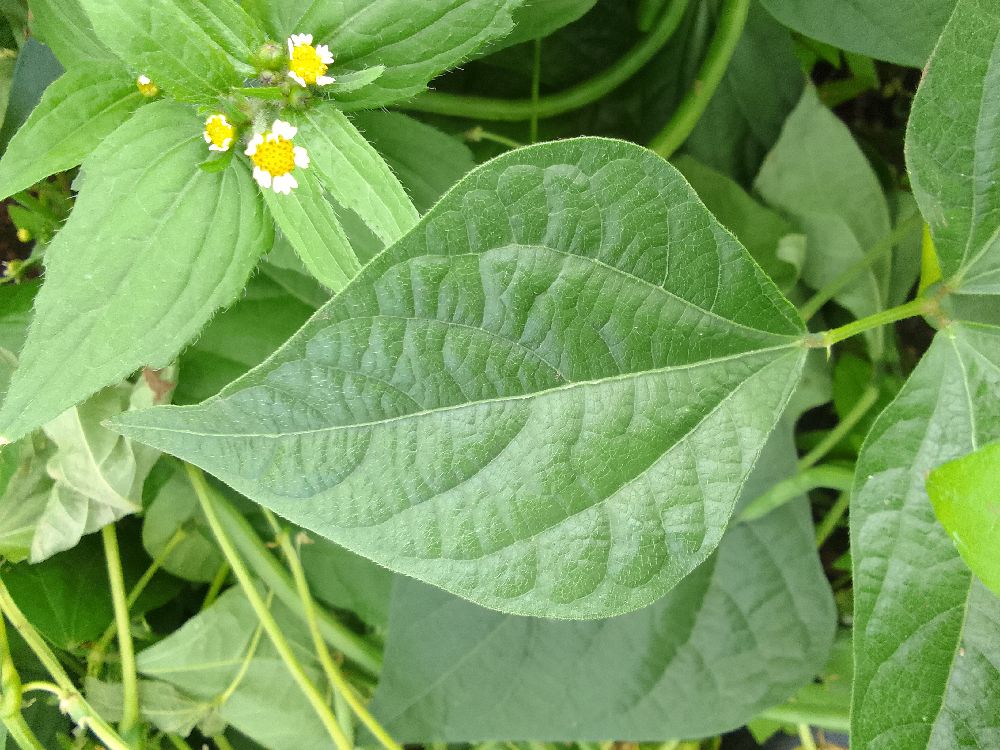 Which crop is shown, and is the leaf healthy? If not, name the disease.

common bean, healthy
